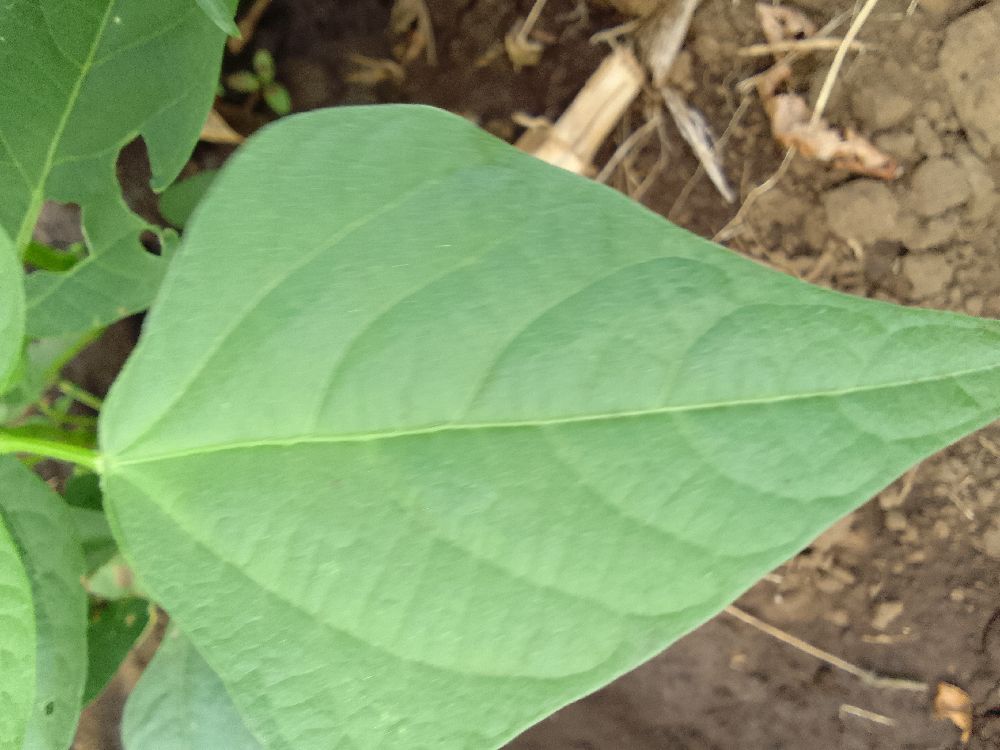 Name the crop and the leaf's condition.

common bean, healthy
